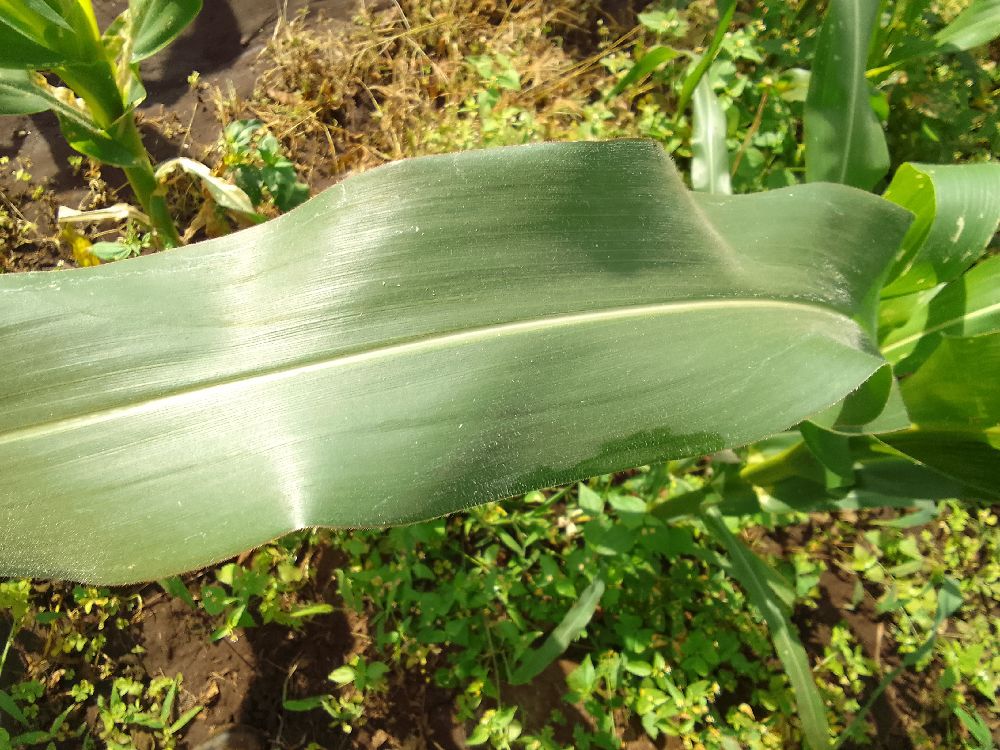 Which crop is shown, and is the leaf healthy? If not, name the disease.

maize, healthy
